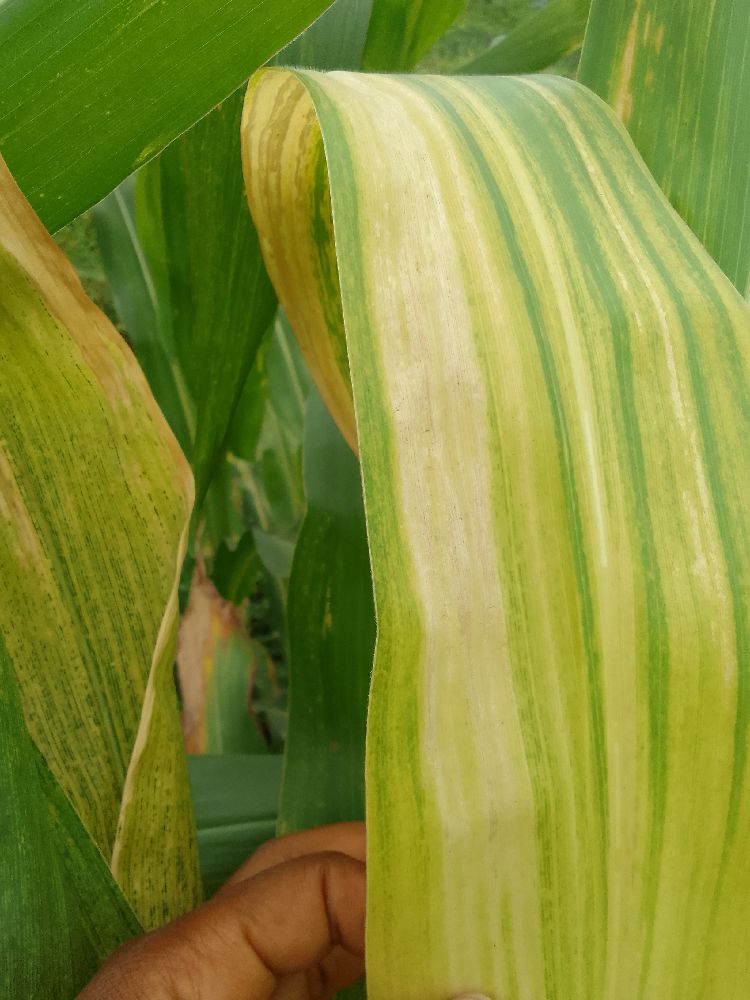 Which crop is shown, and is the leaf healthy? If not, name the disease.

maize, maize lethal necrosis
